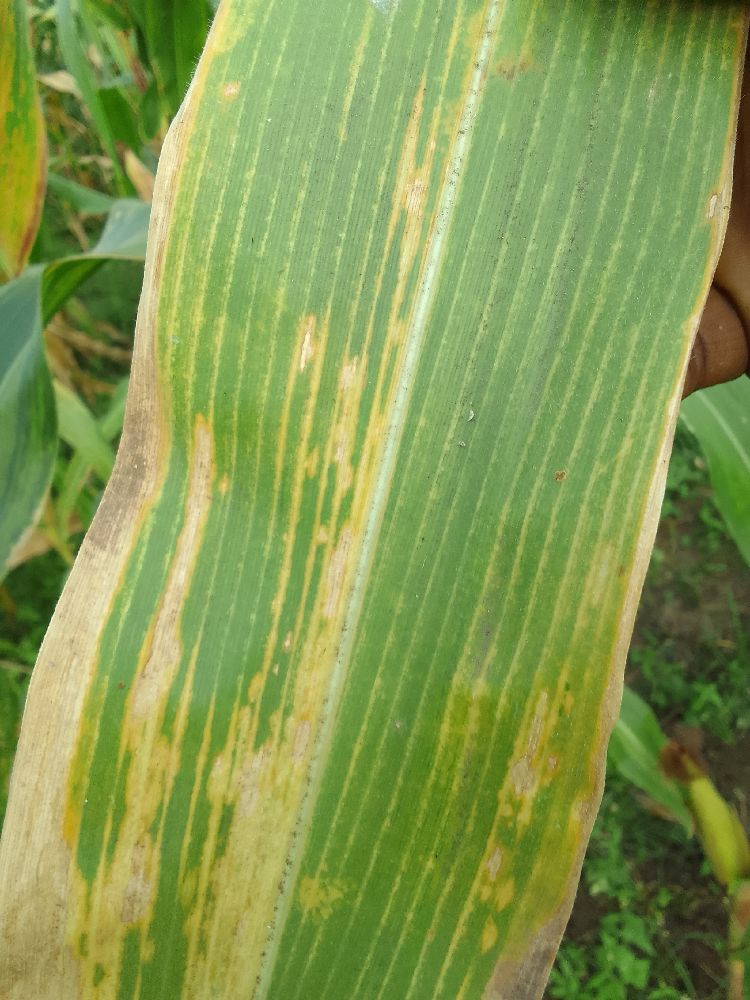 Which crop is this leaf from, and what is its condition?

maize, maize lethal necrosis
